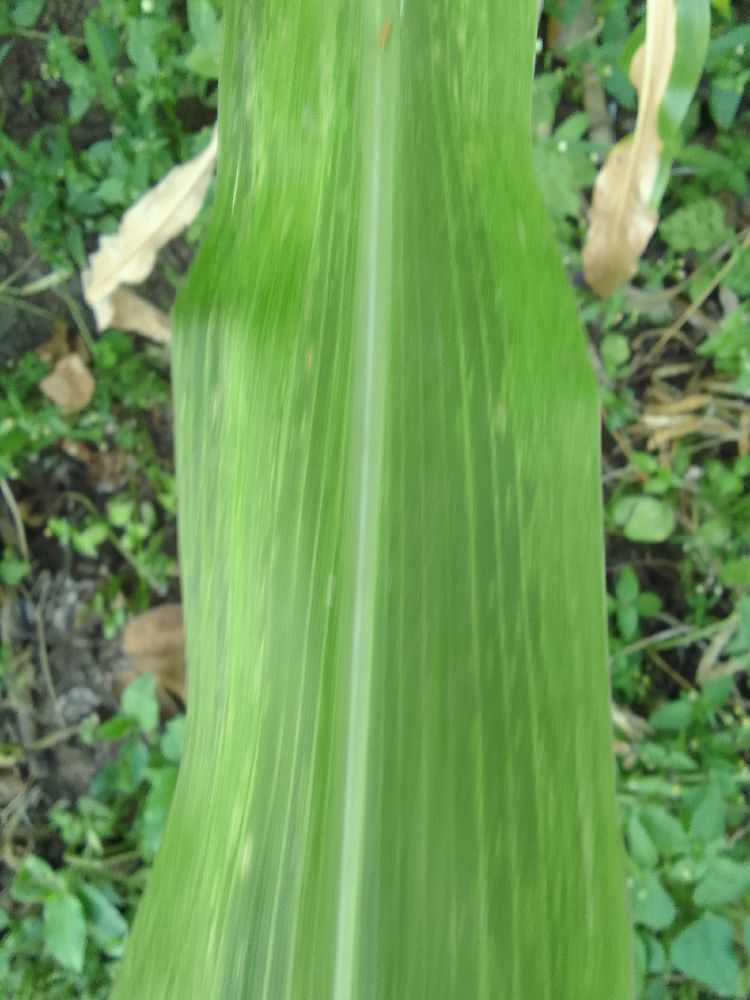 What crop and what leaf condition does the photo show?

maize, maize lethal necrosis
